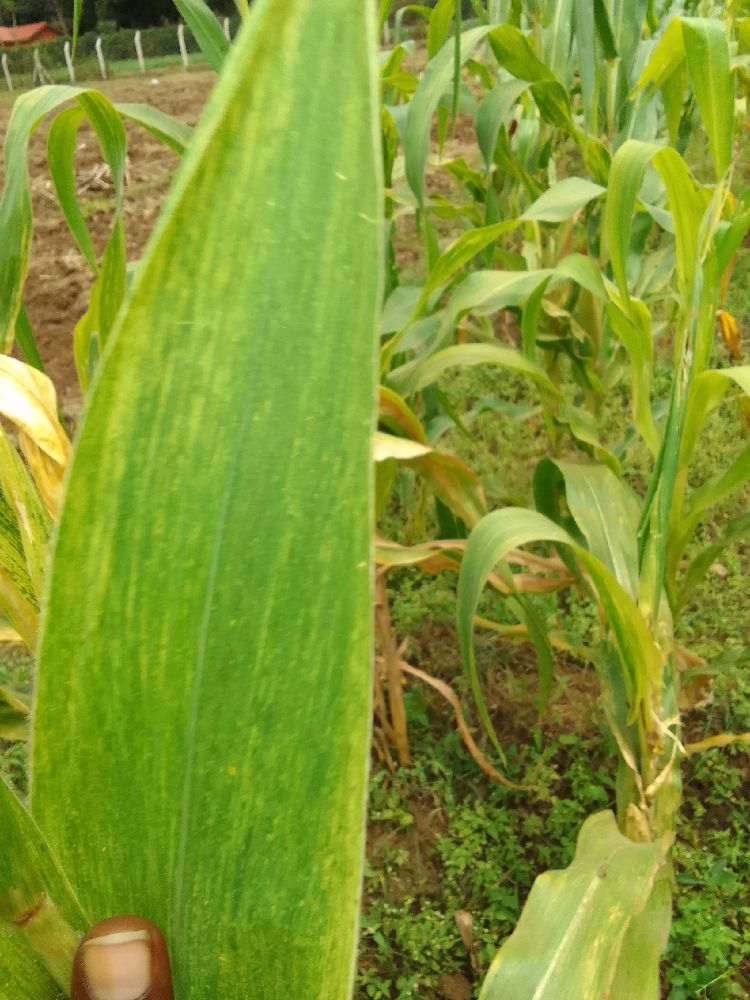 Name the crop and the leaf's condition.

maize, maize lethal necrosis
